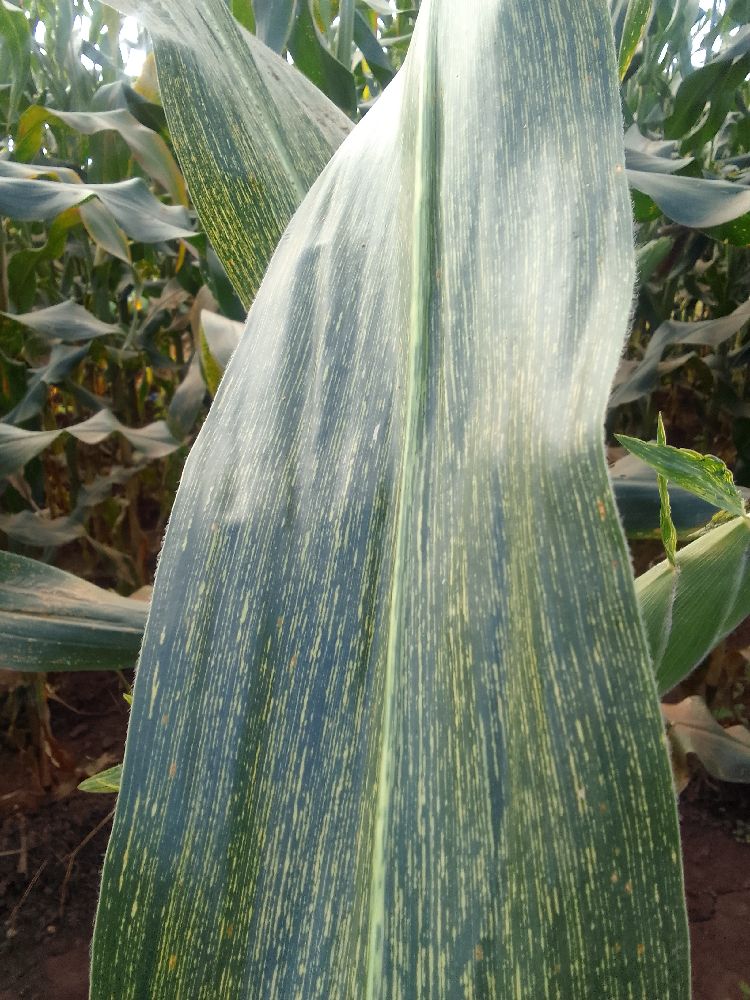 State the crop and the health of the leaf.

maize, maize streak virus
